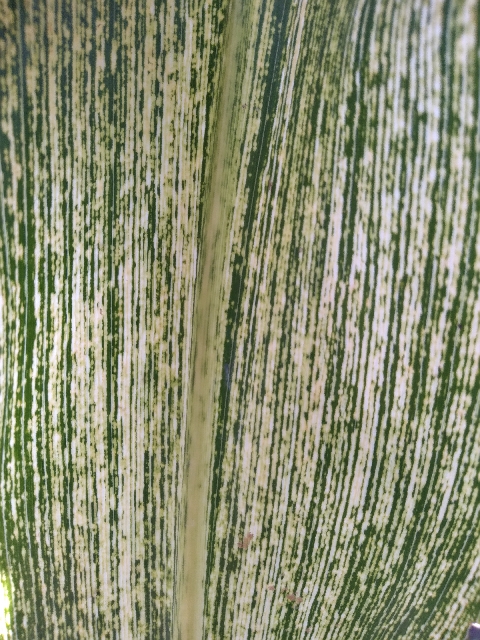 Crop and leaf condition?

maize, maize streak virus
